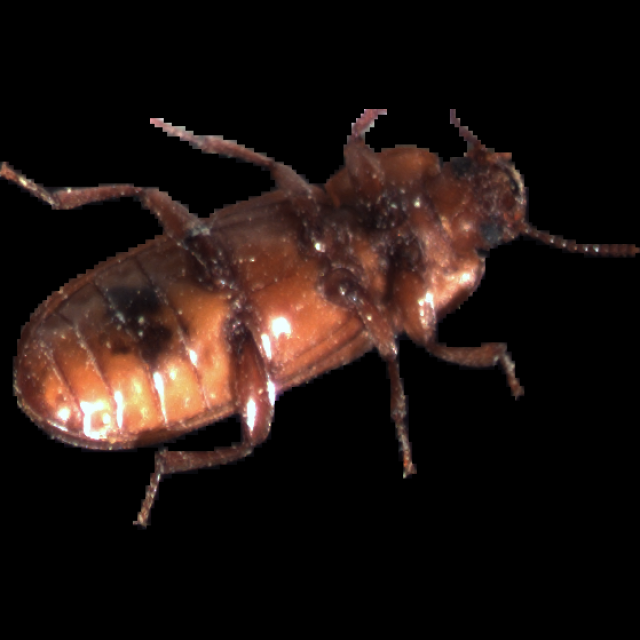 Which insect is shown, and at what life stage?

mealworm beetle
